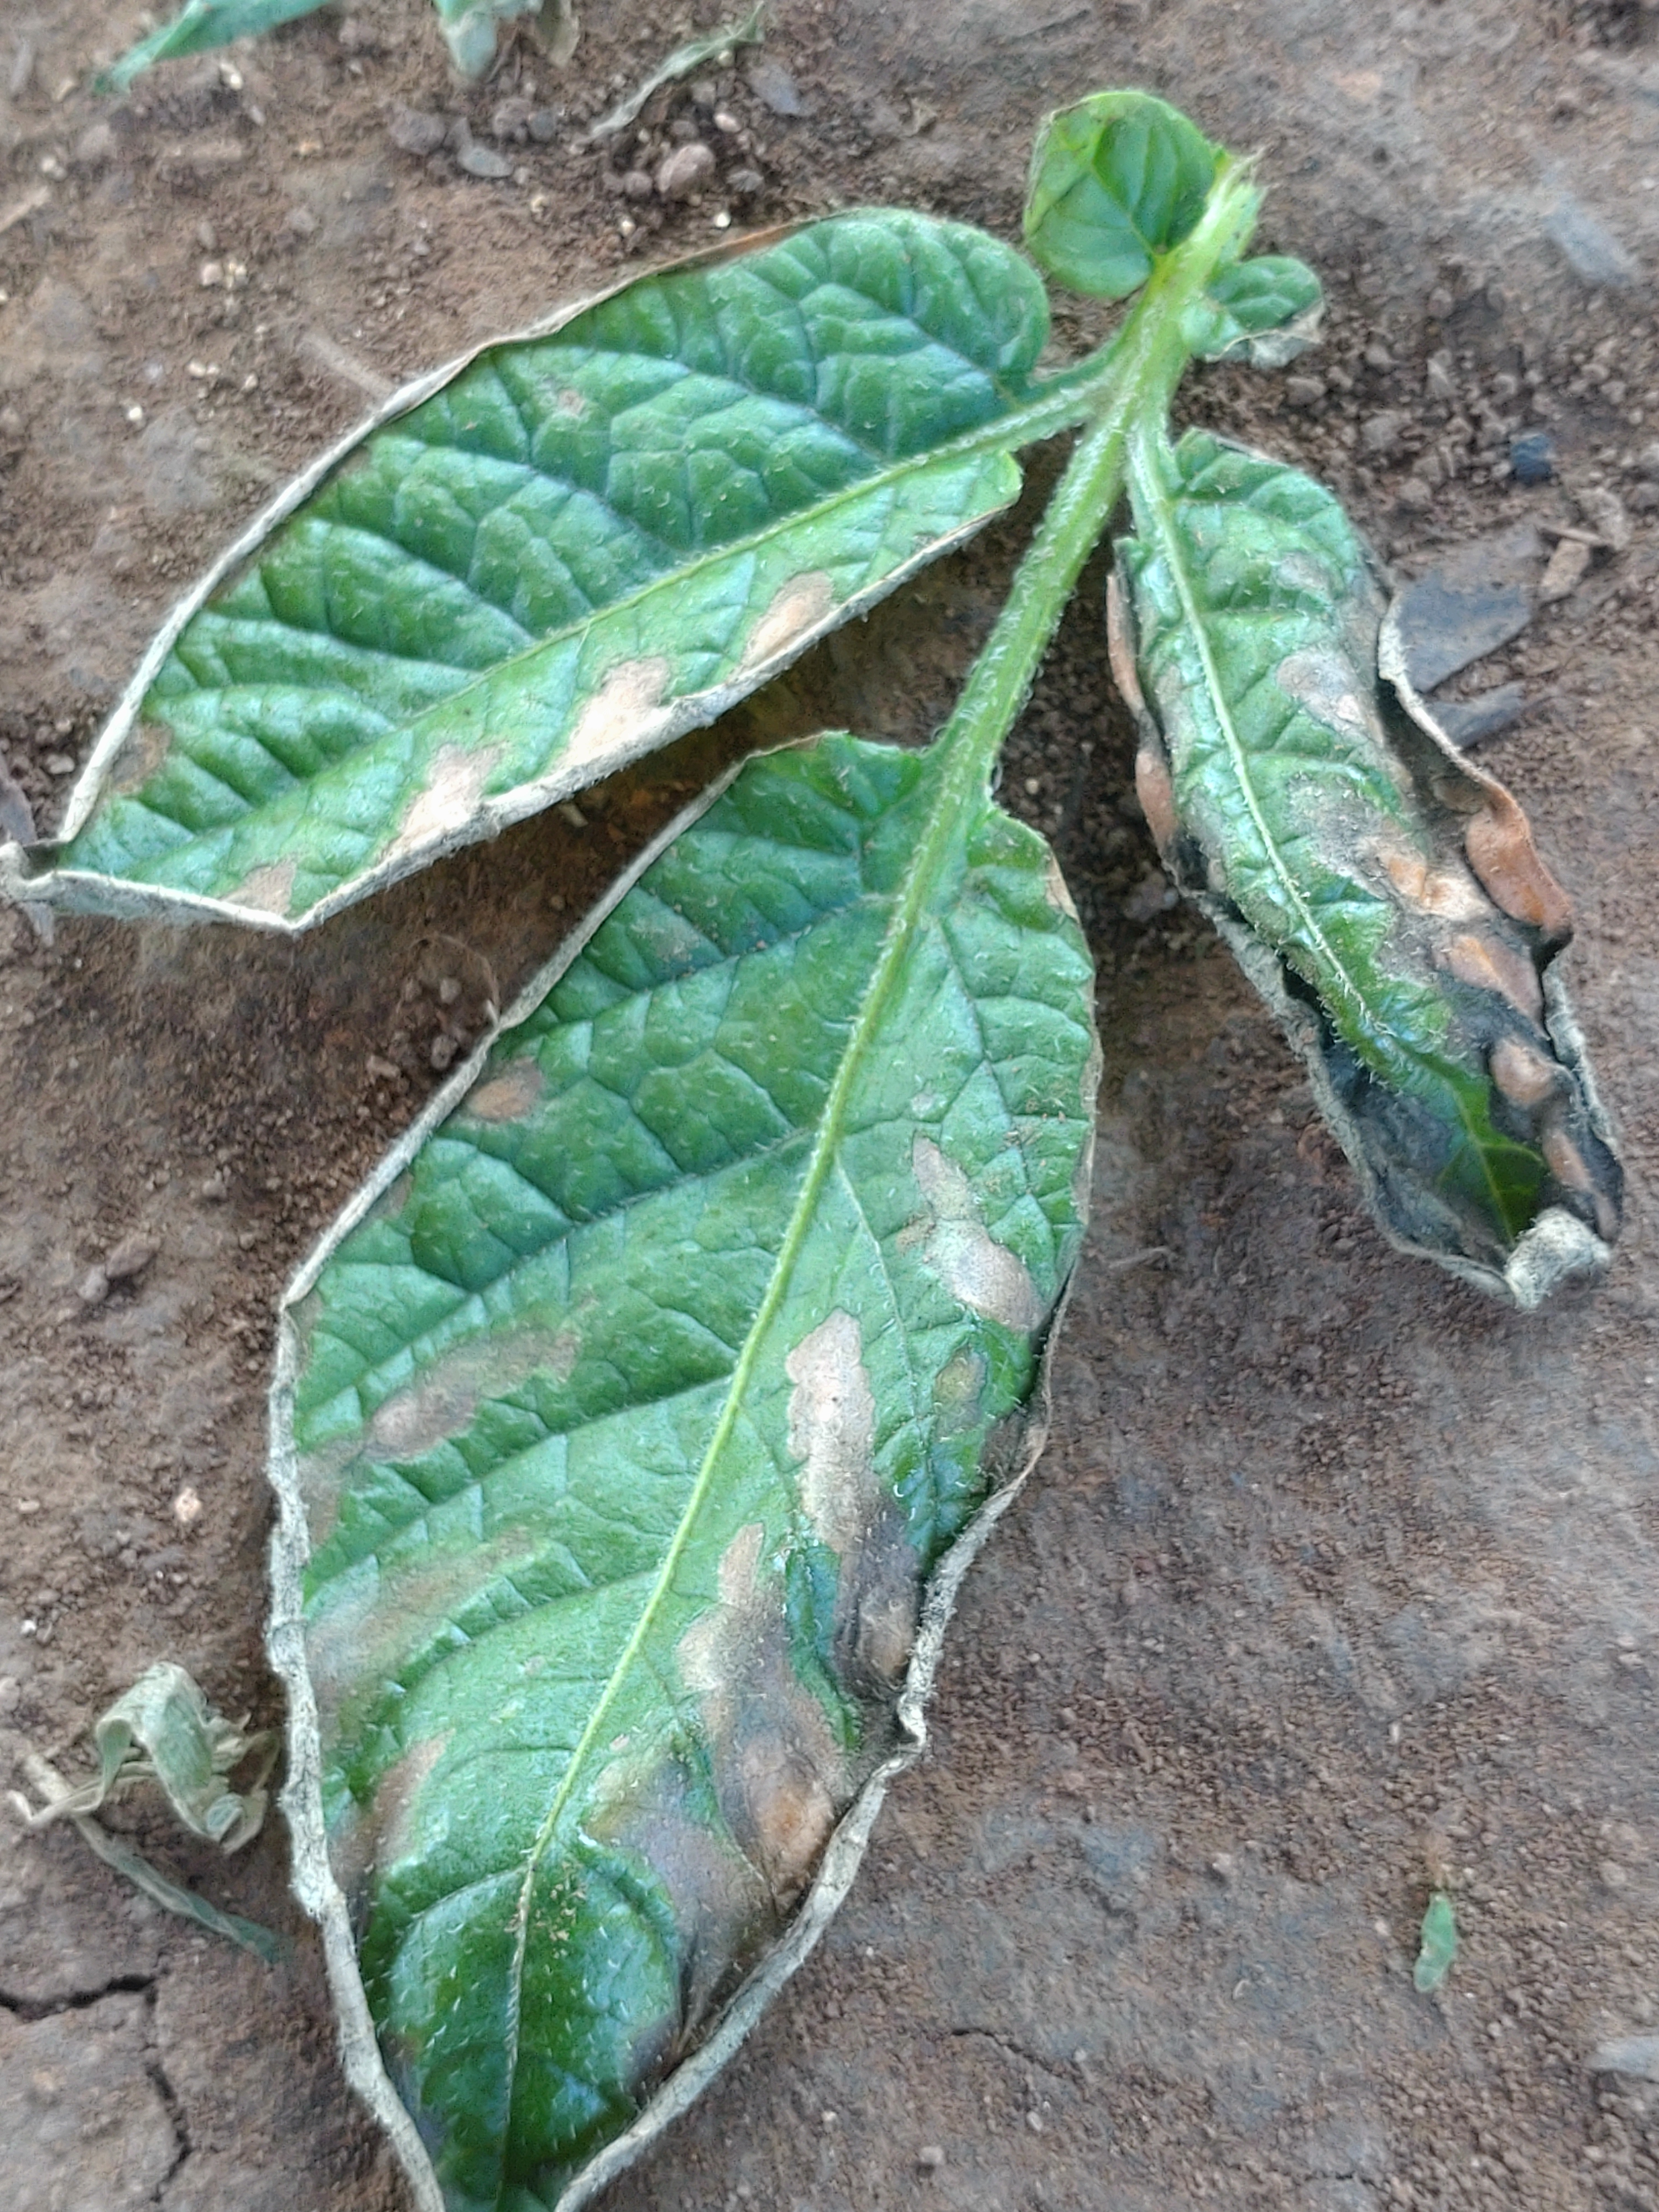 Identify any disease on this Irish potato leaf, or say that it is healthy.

early blight
